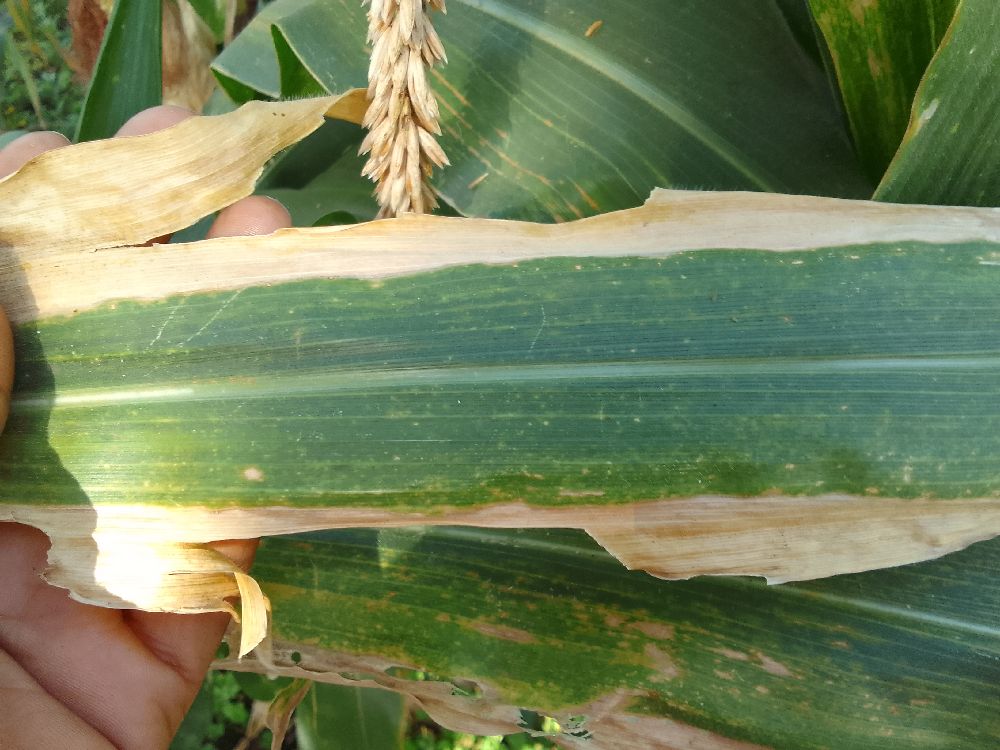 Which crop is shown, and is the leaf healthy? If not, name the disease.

maize, maize lethal necrosis
